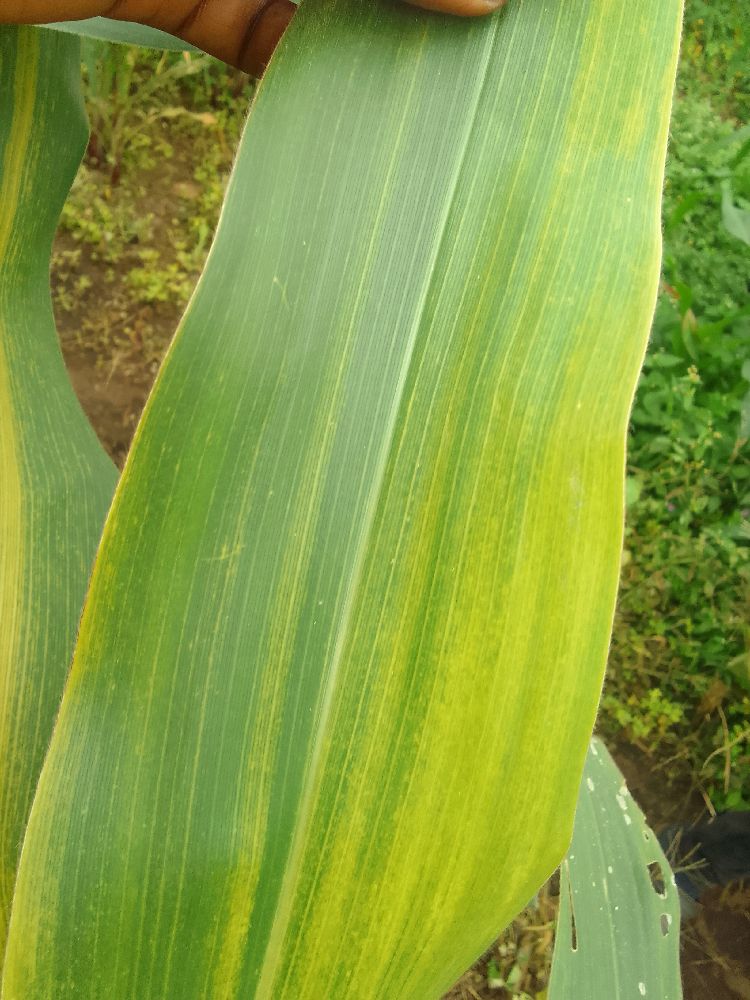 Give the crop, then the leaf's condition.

maize, maize lethal necrosis
